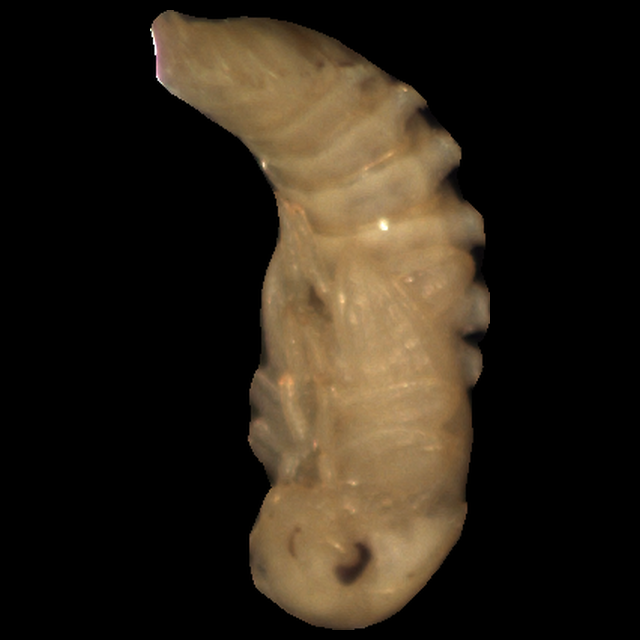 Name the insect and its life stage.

mealworm pupa
